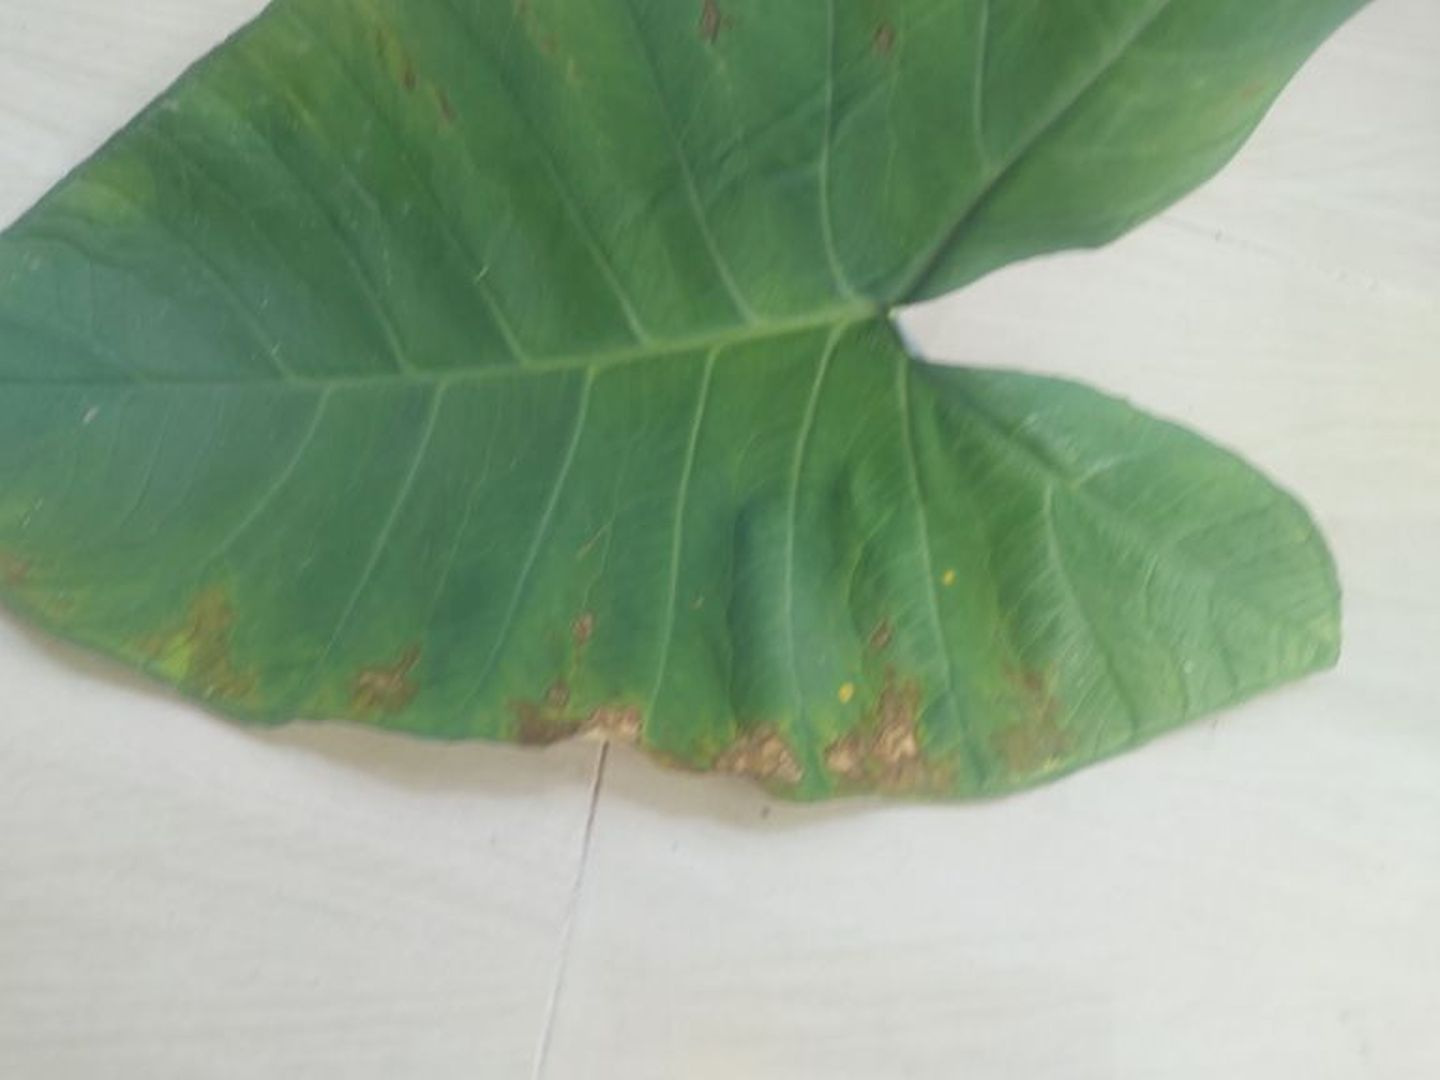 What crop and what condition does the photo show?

taro, leaf blight
